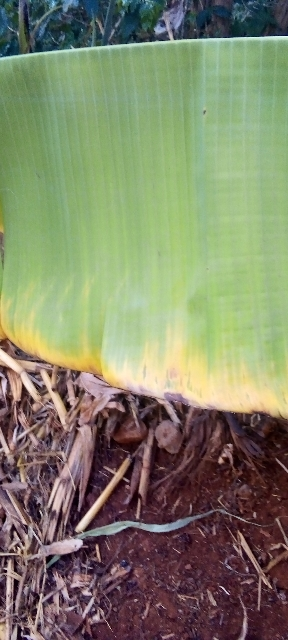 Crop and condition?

banana, fusarium wilt race 1
